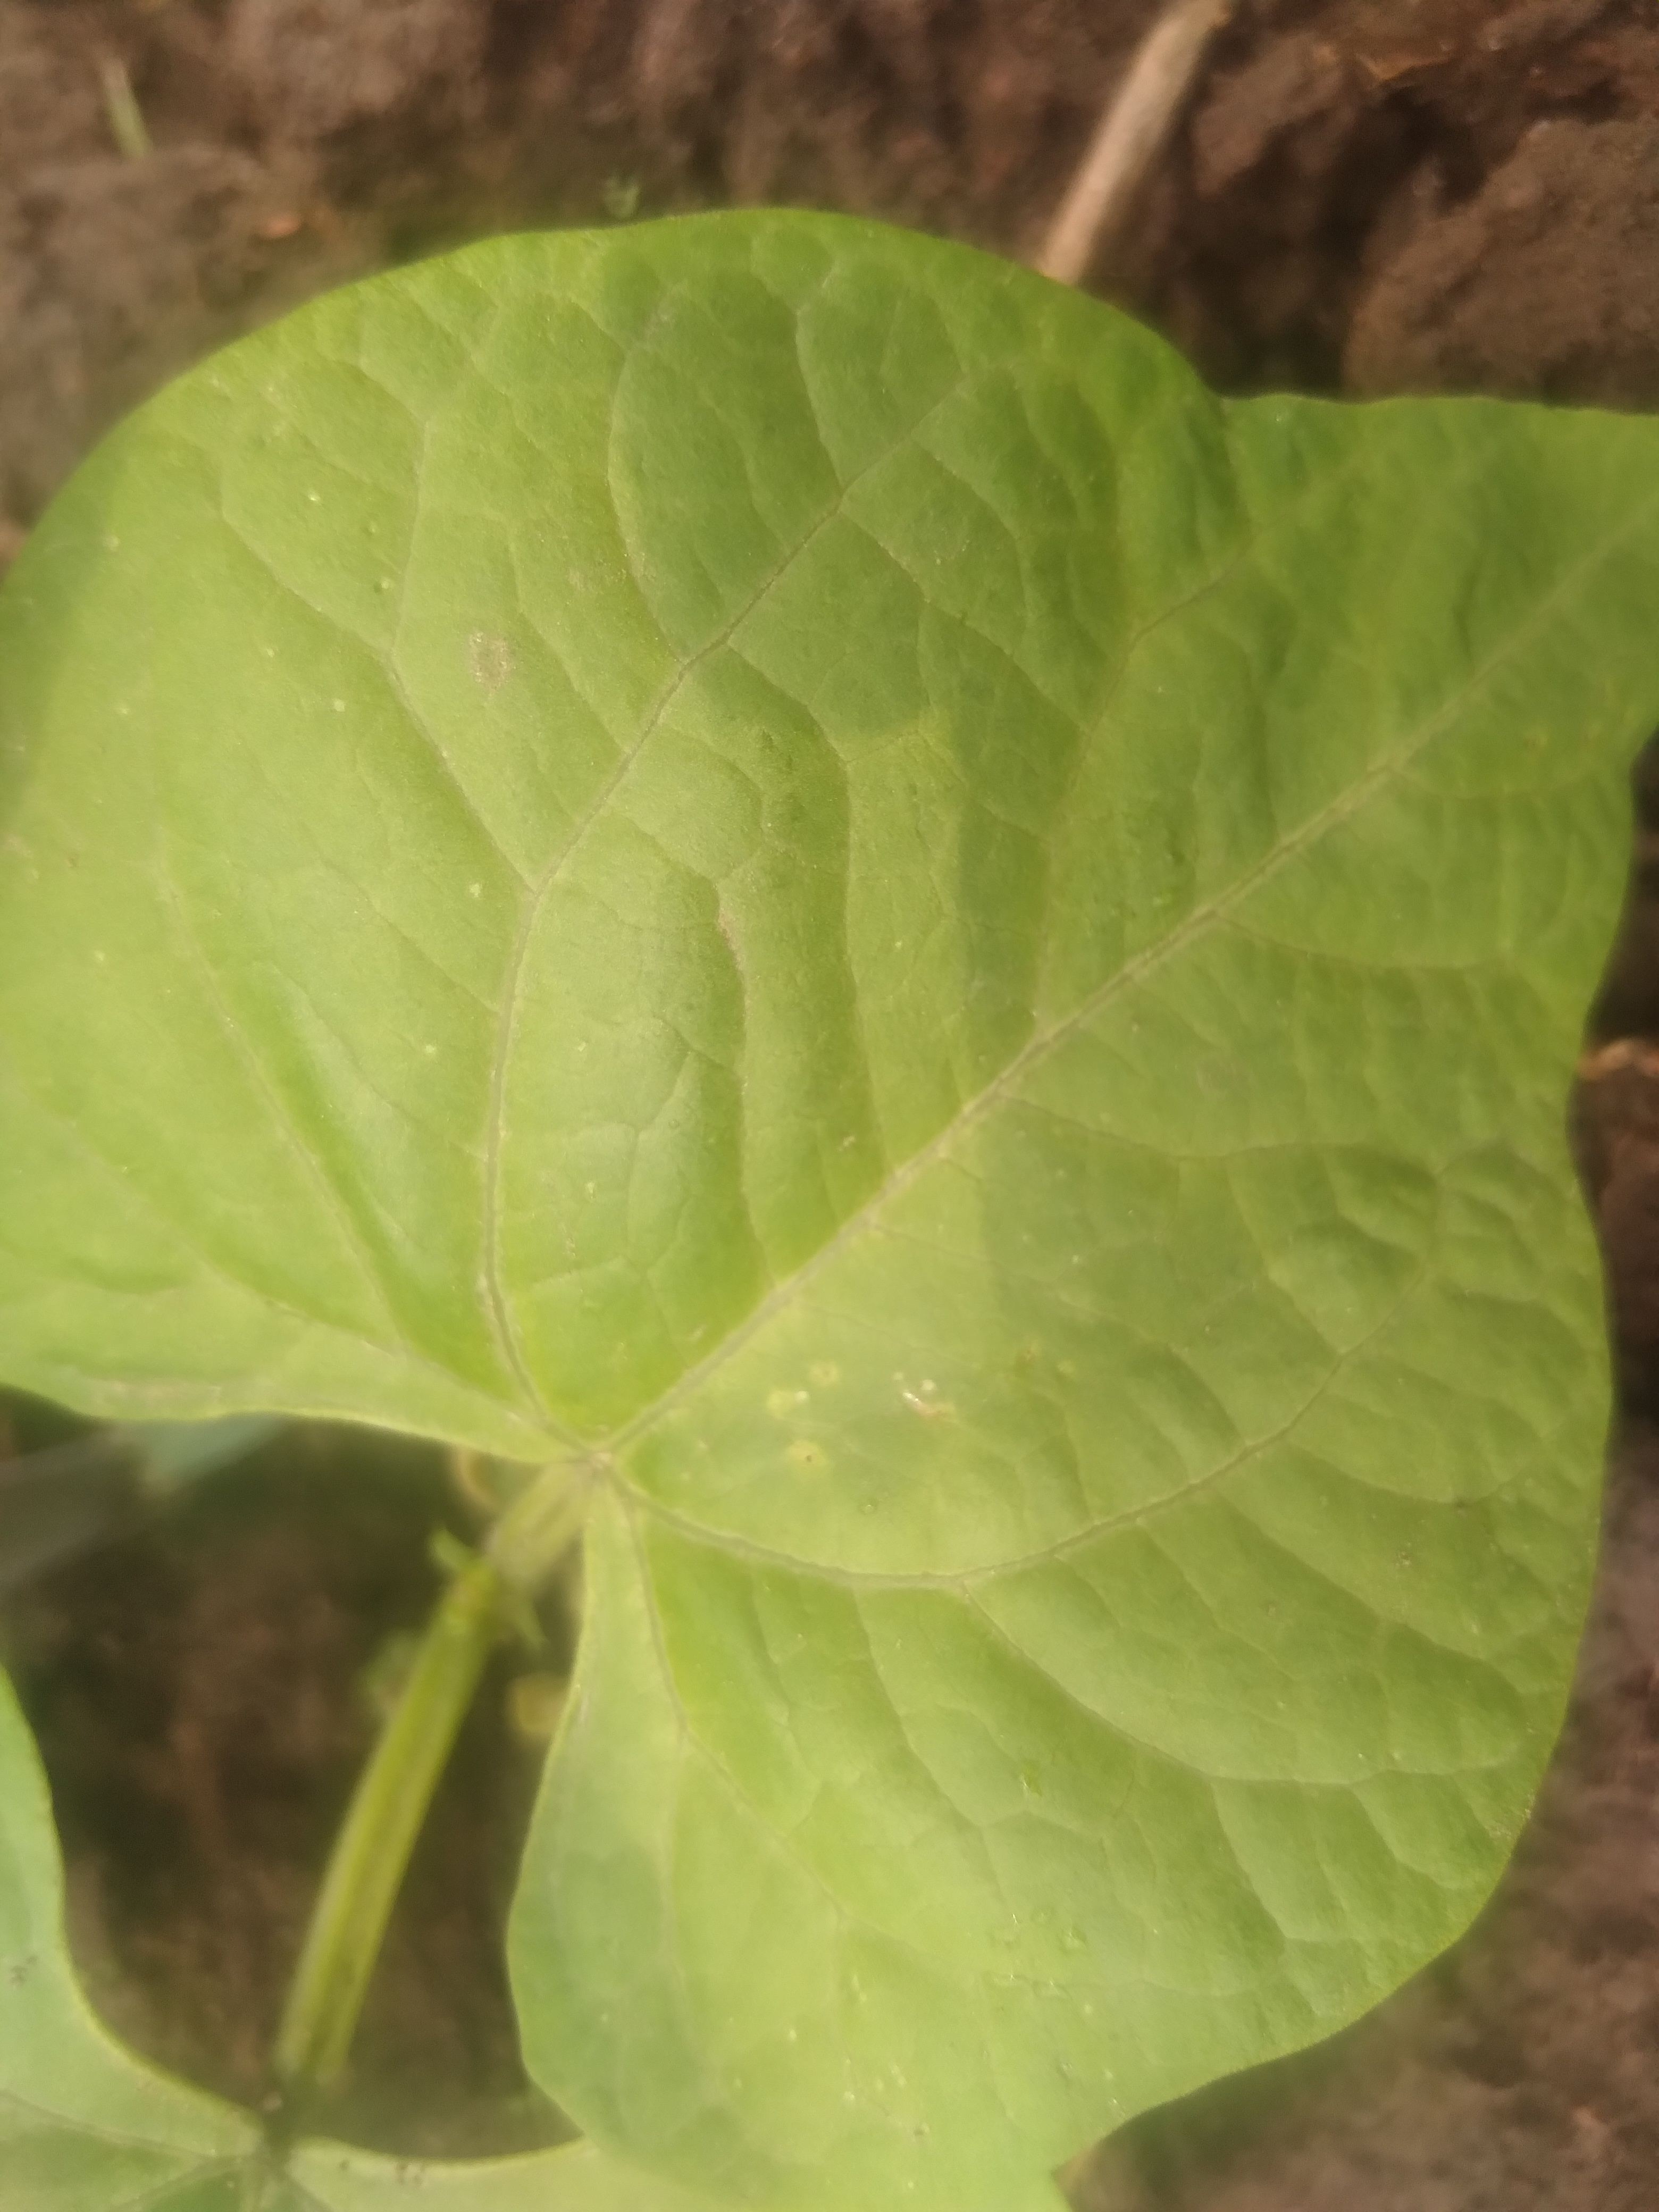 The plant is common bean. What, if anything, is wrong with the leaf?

healthy
